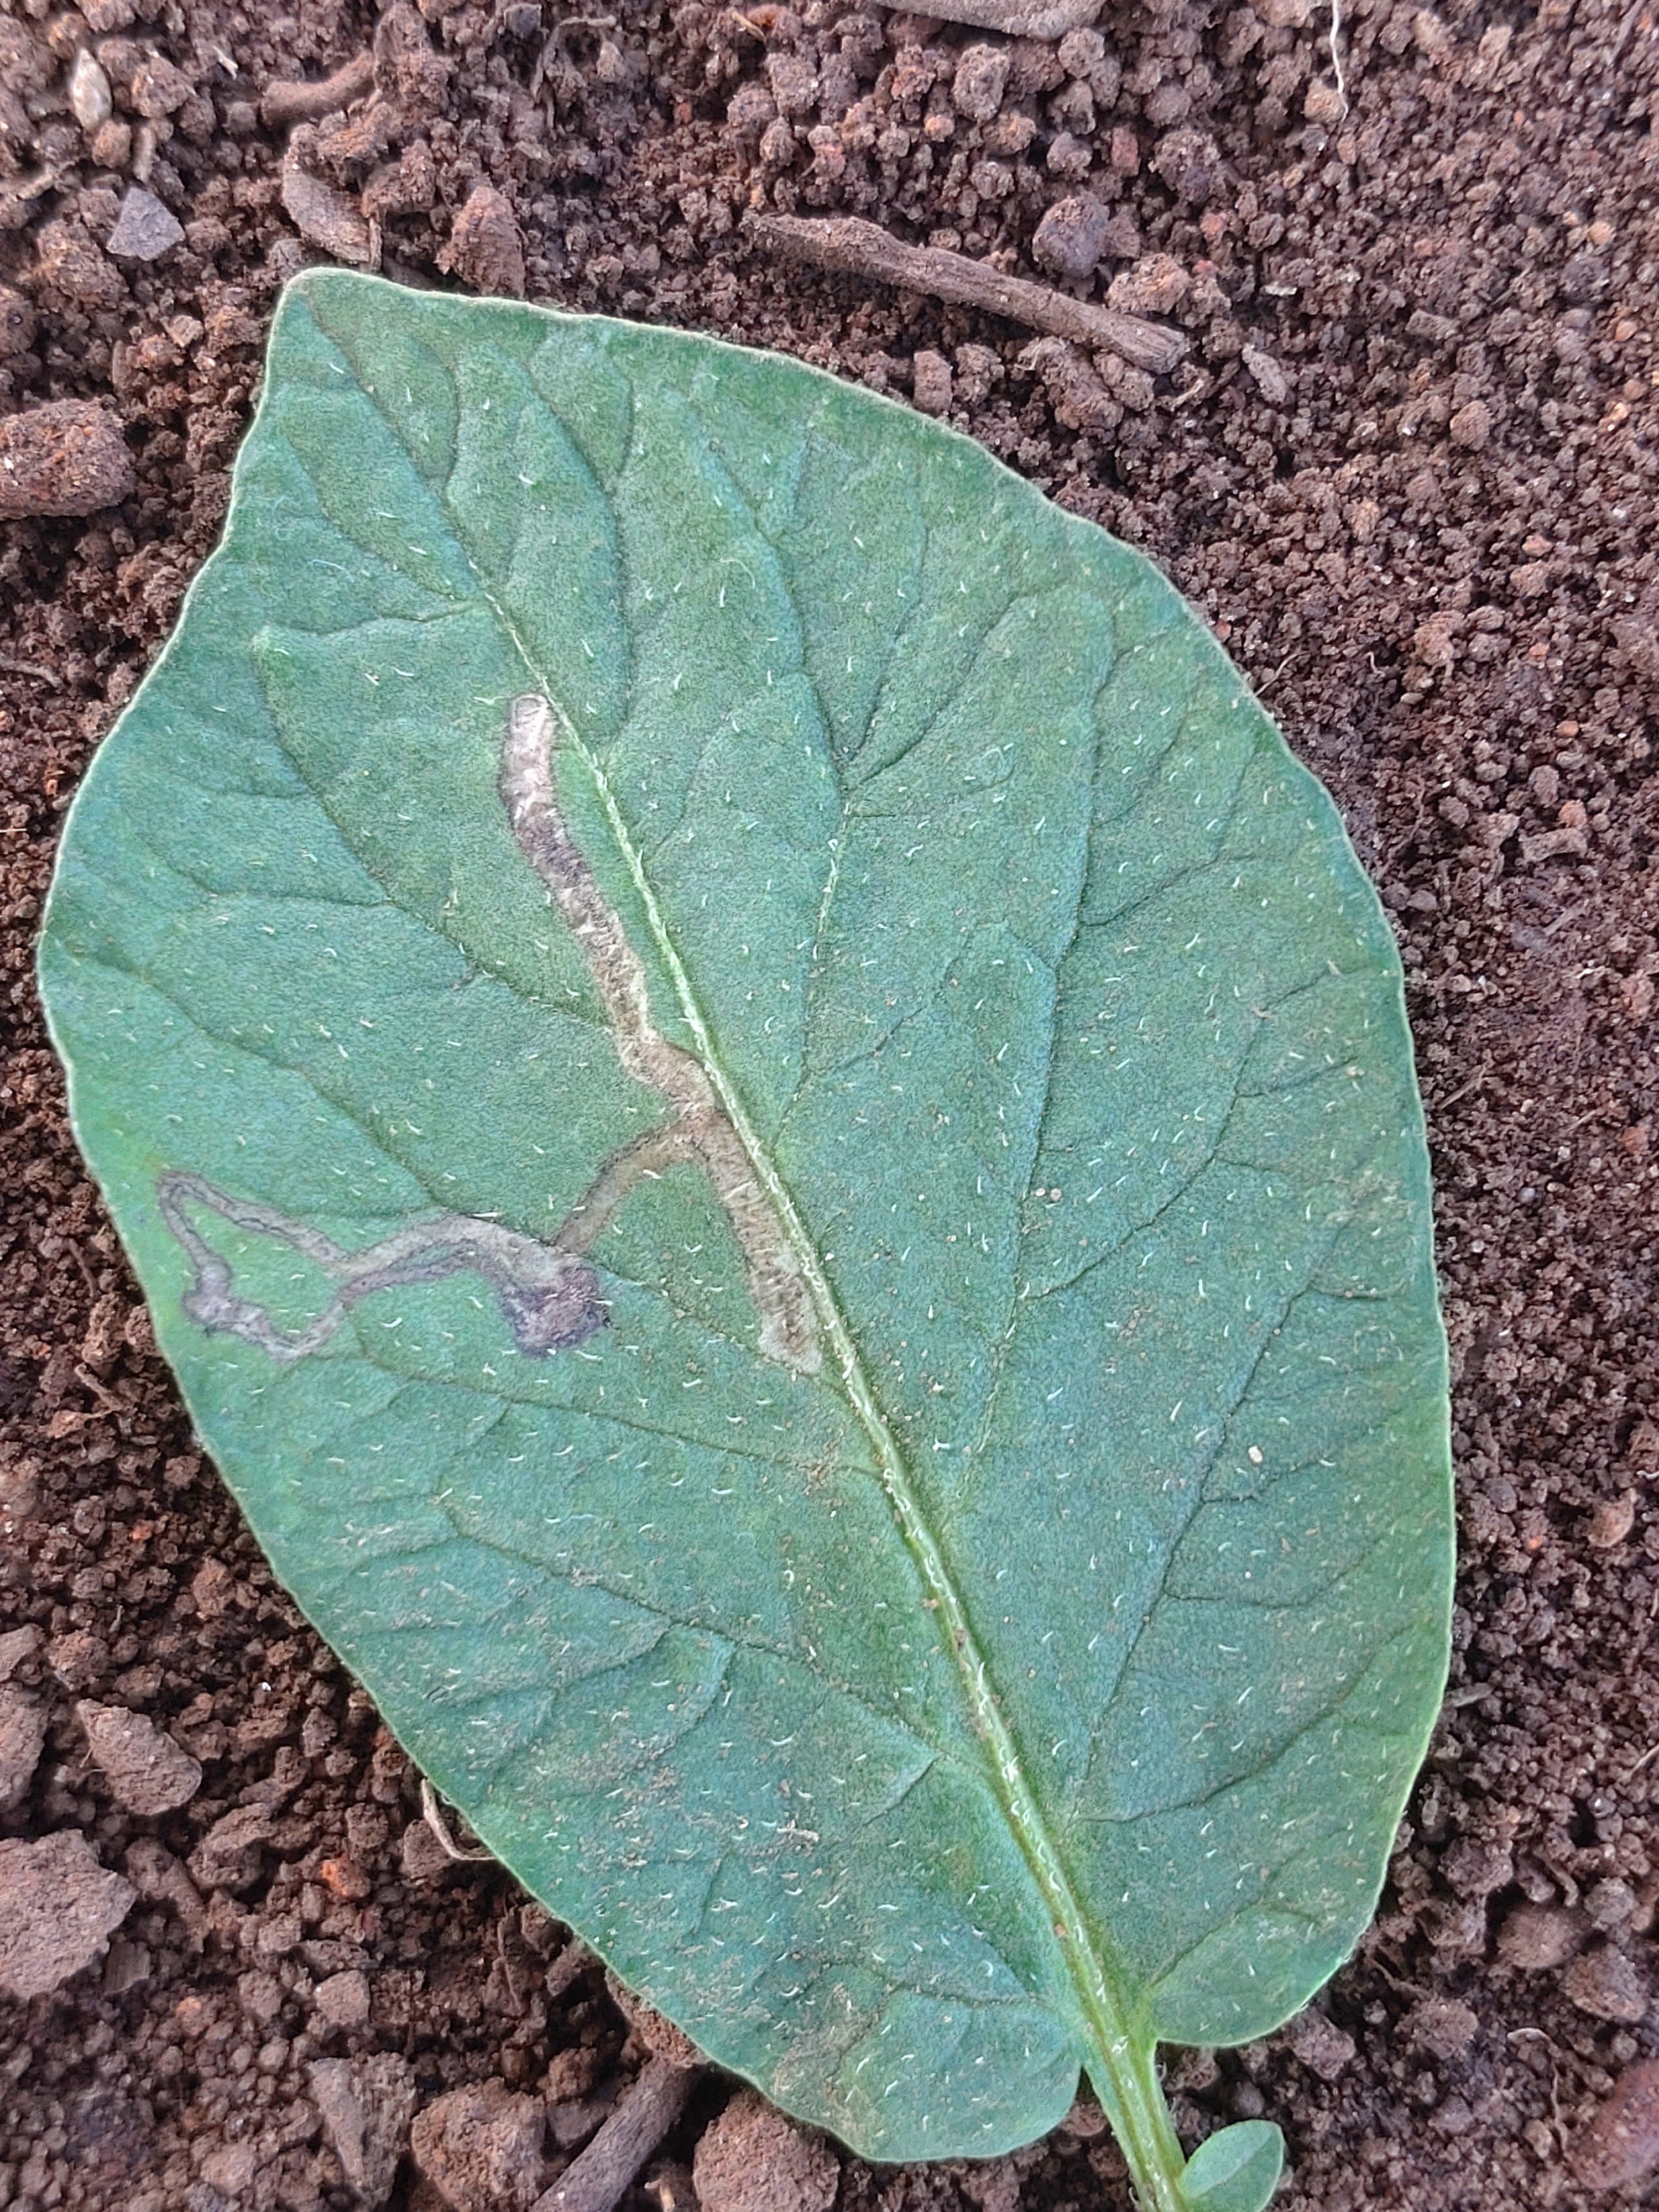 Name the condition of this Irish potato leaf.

early blight
